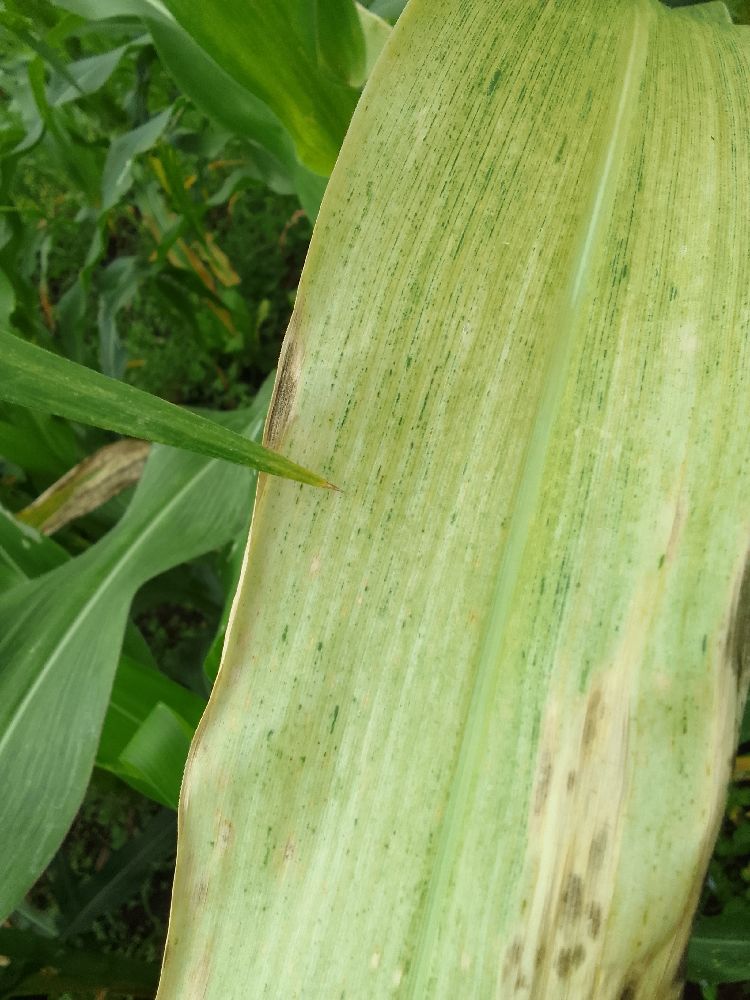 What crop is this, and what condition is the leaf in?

maize, maize lethal necrosis
